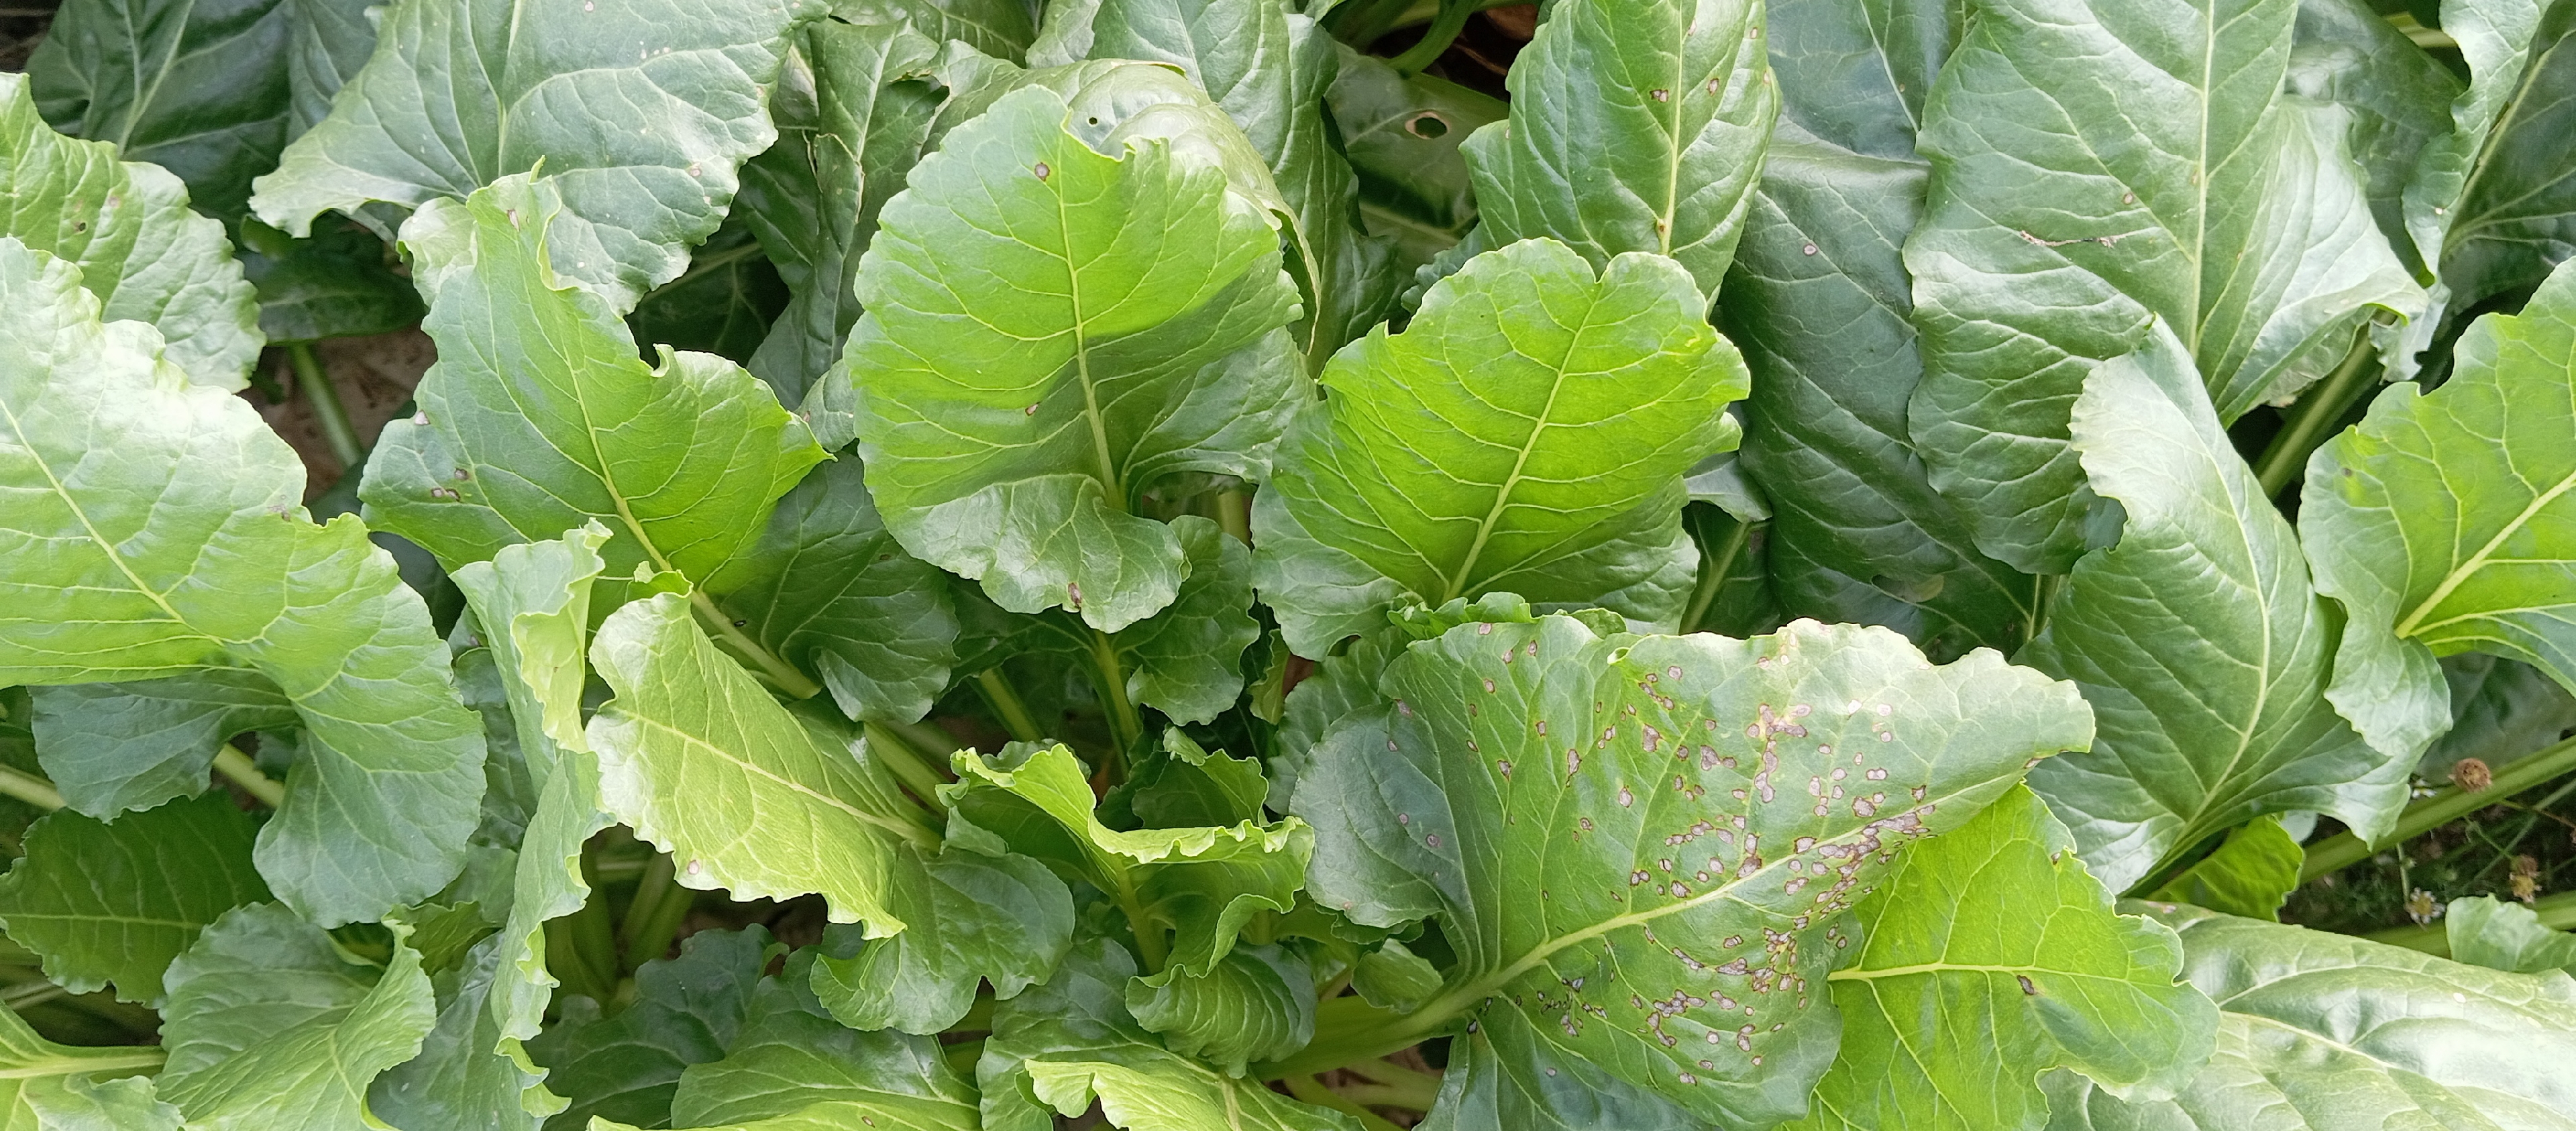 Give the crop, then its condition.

beet, cercospora
